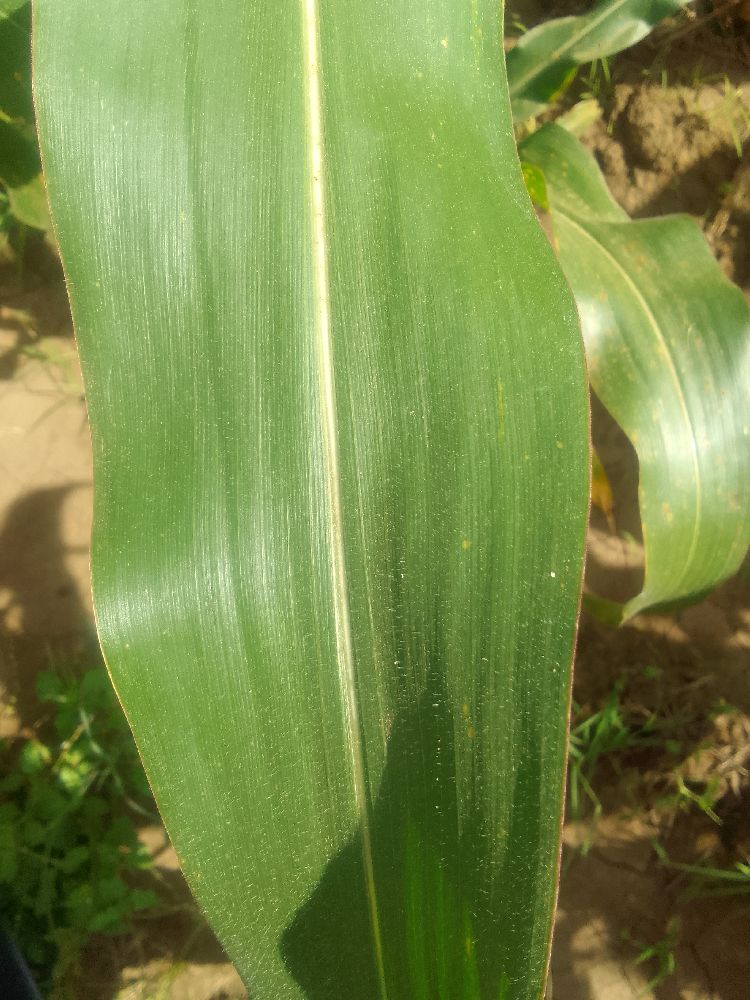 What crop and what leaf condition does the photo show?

maize, healthy
